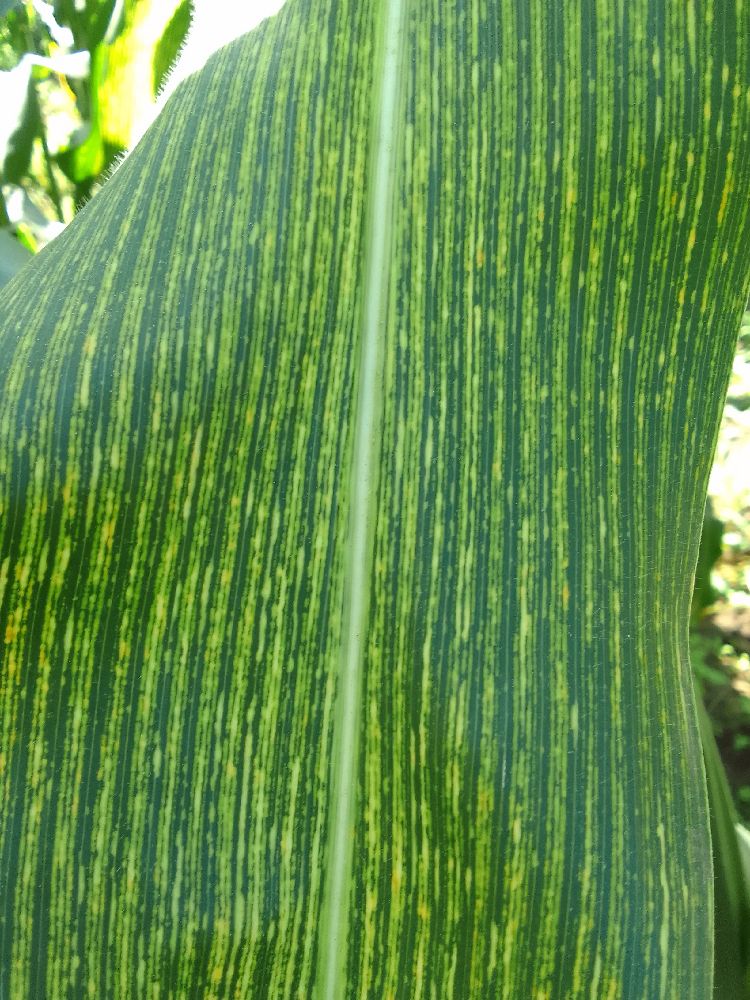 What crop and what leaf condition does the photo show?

maize, maize streak virus
